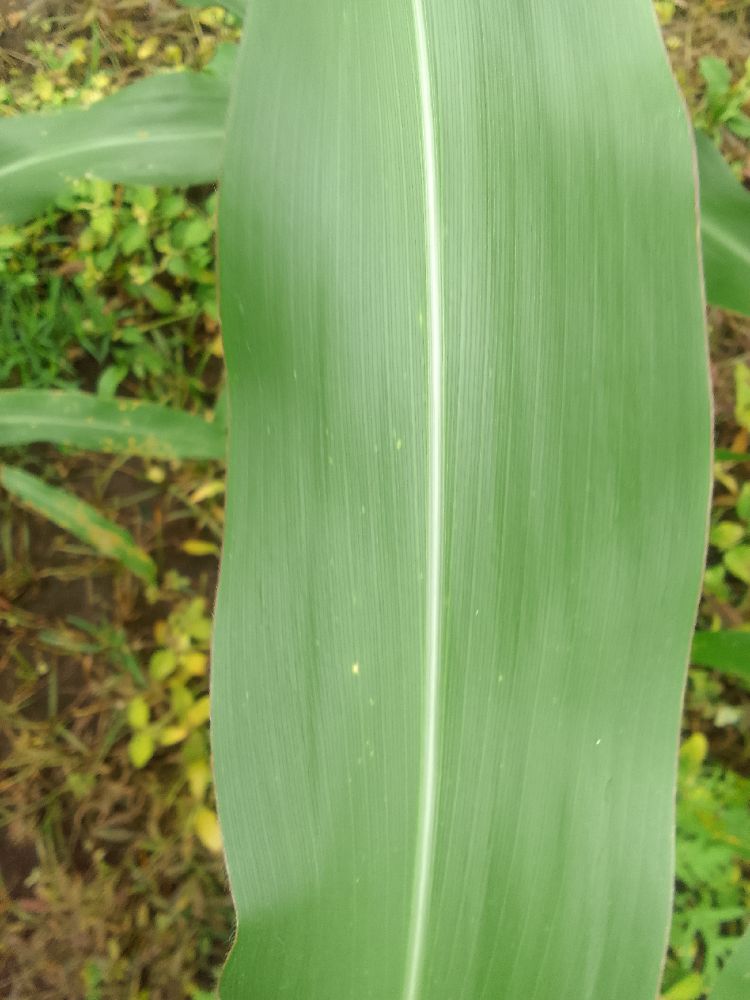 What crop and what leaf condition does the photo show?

maize, healthy
